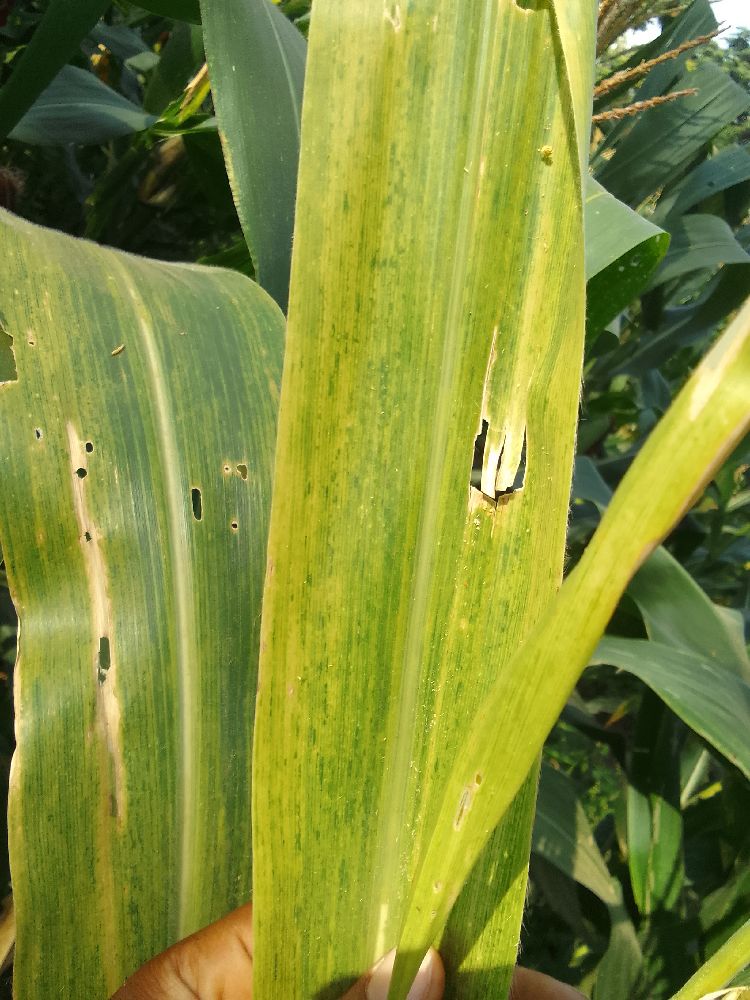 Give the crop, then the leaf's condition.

maize, maize lethal necrosis
